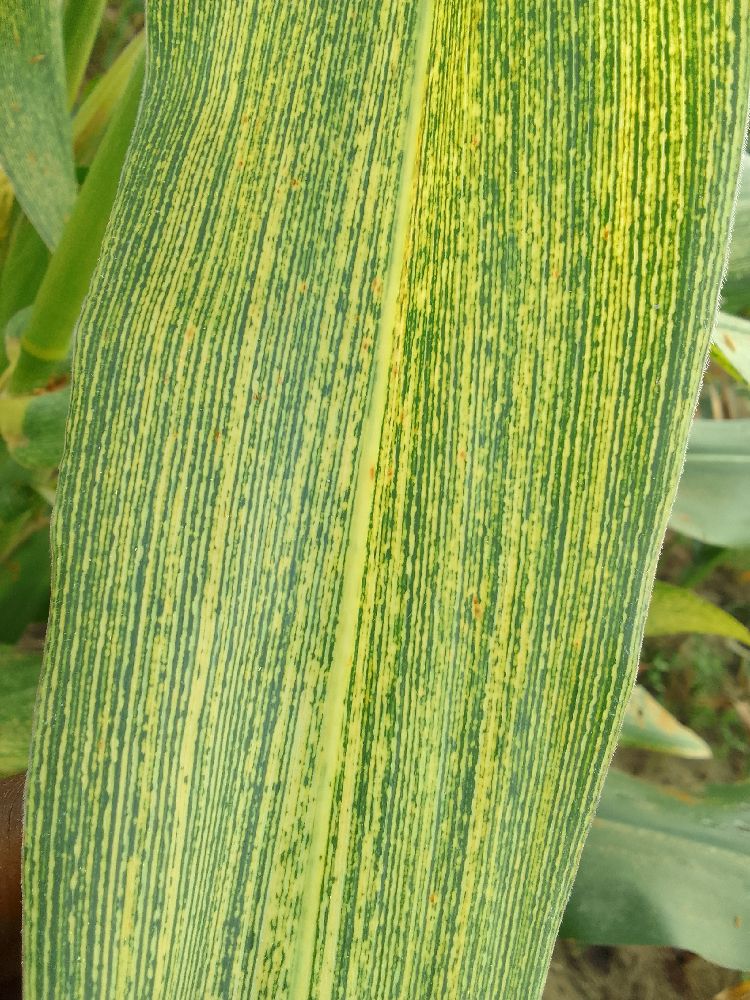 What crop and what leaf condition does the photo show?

maize, maize streak virus
